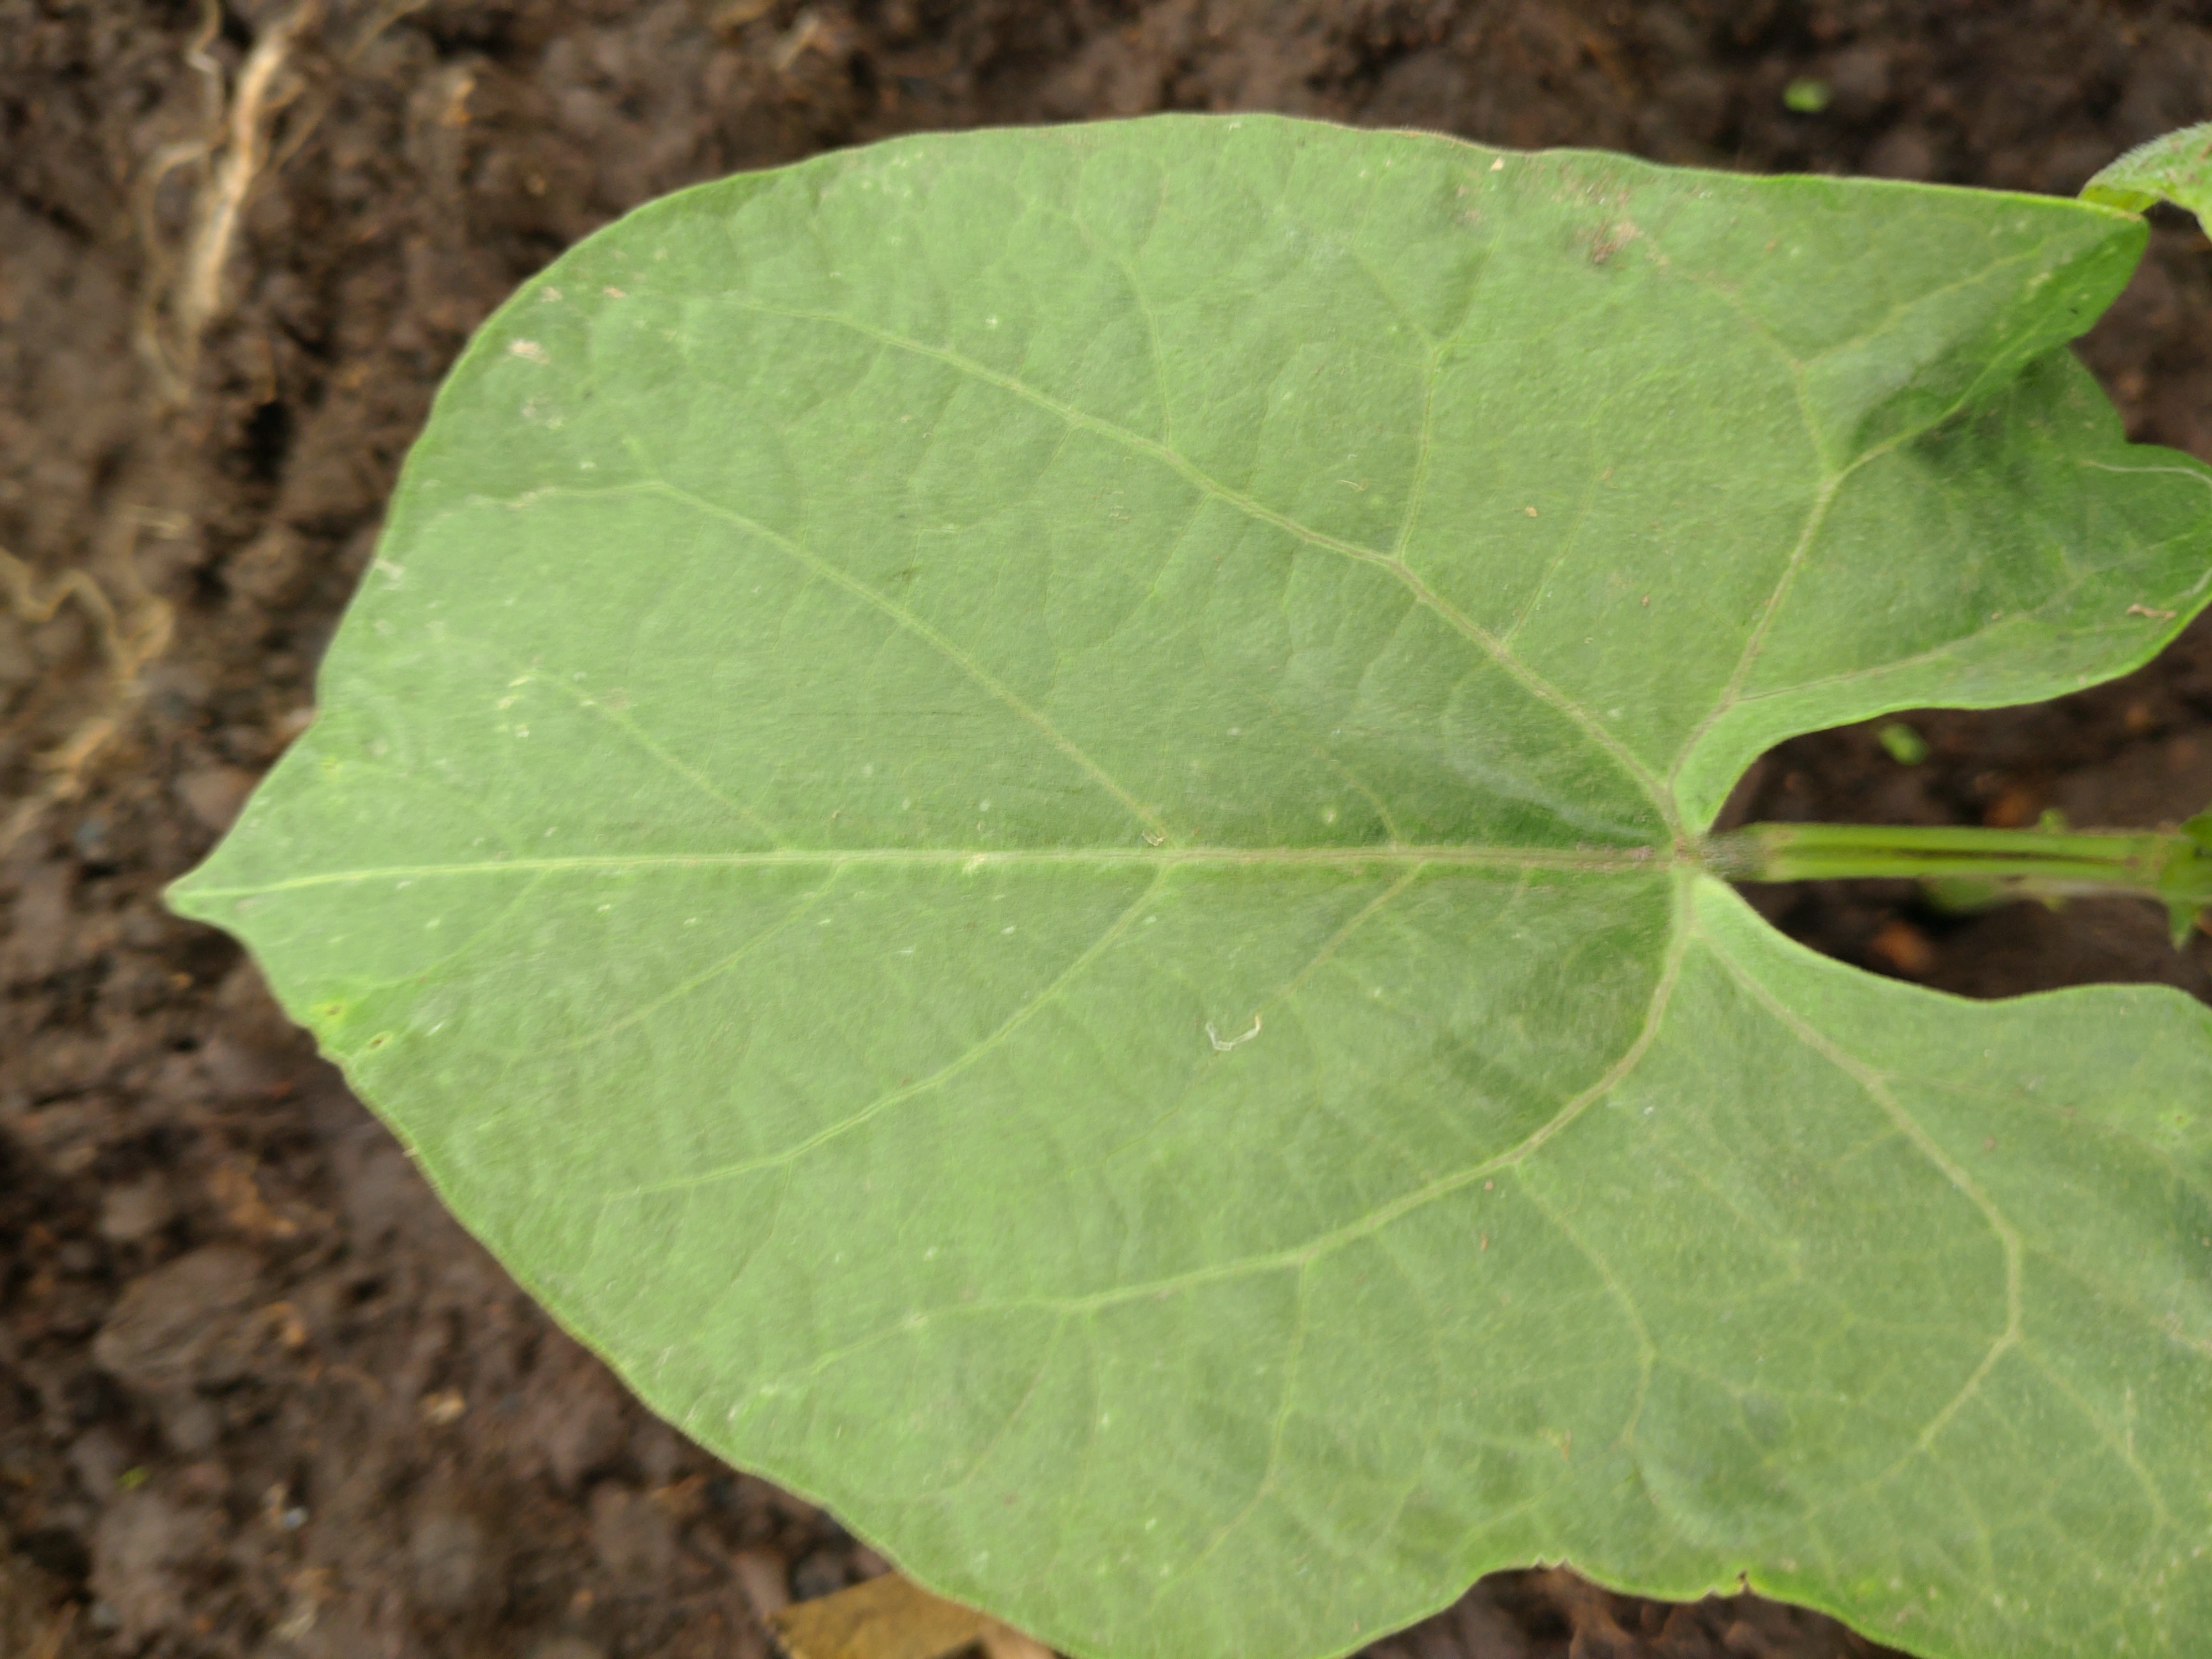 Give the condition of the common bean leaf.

healthy
